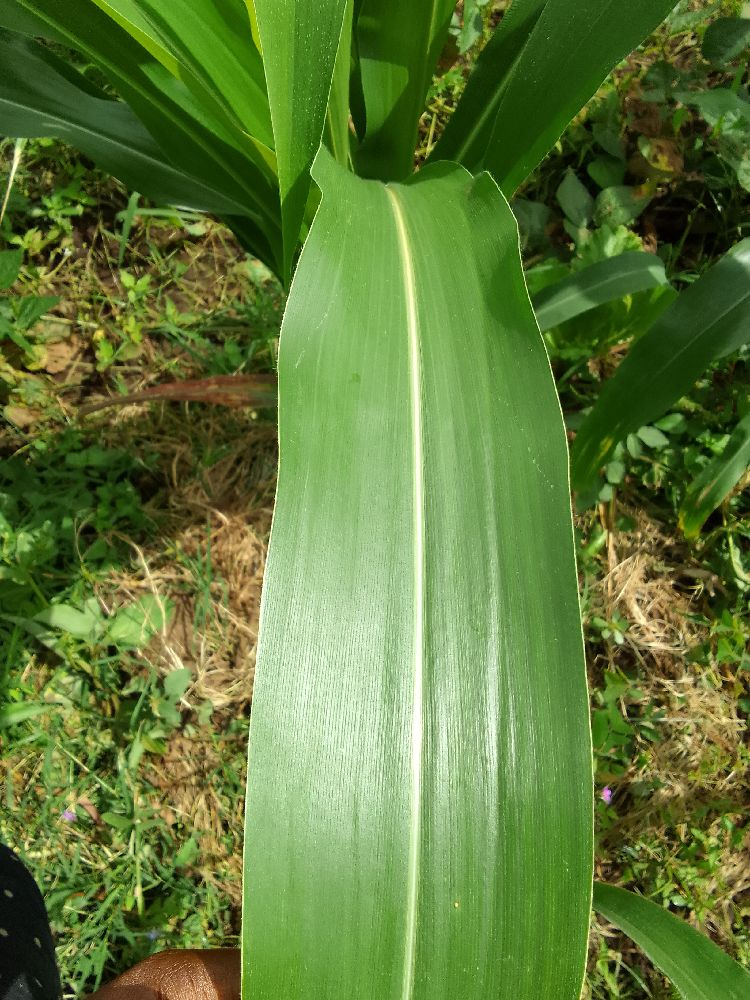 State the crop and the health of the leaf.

maize, healthy
